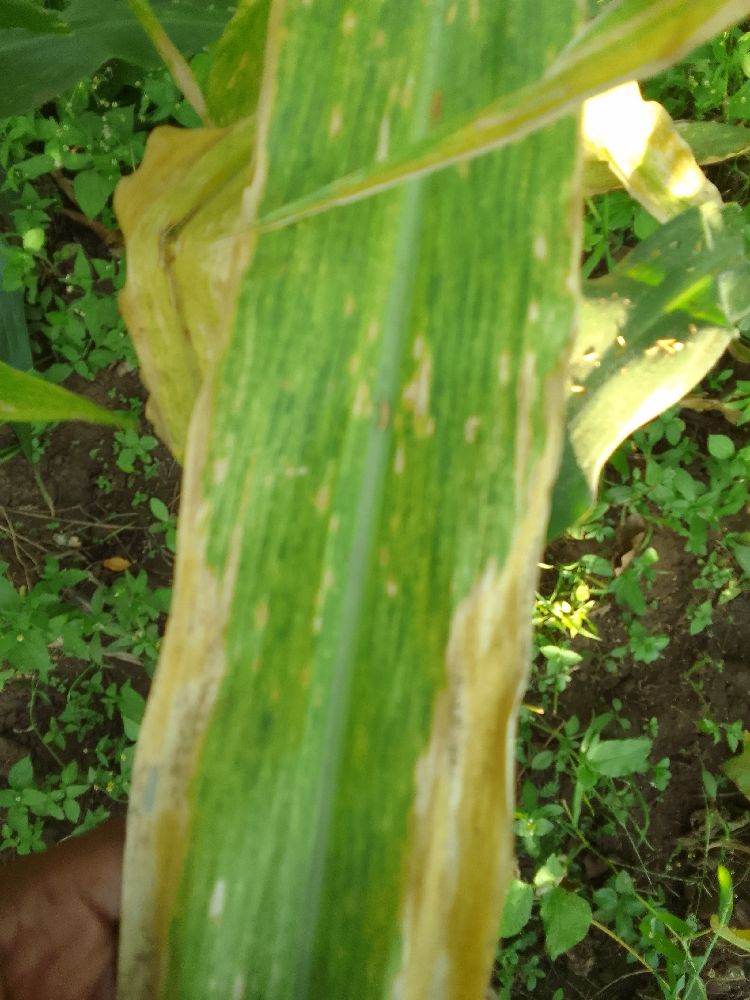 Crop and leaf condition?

maize, maize lethal necrosis
